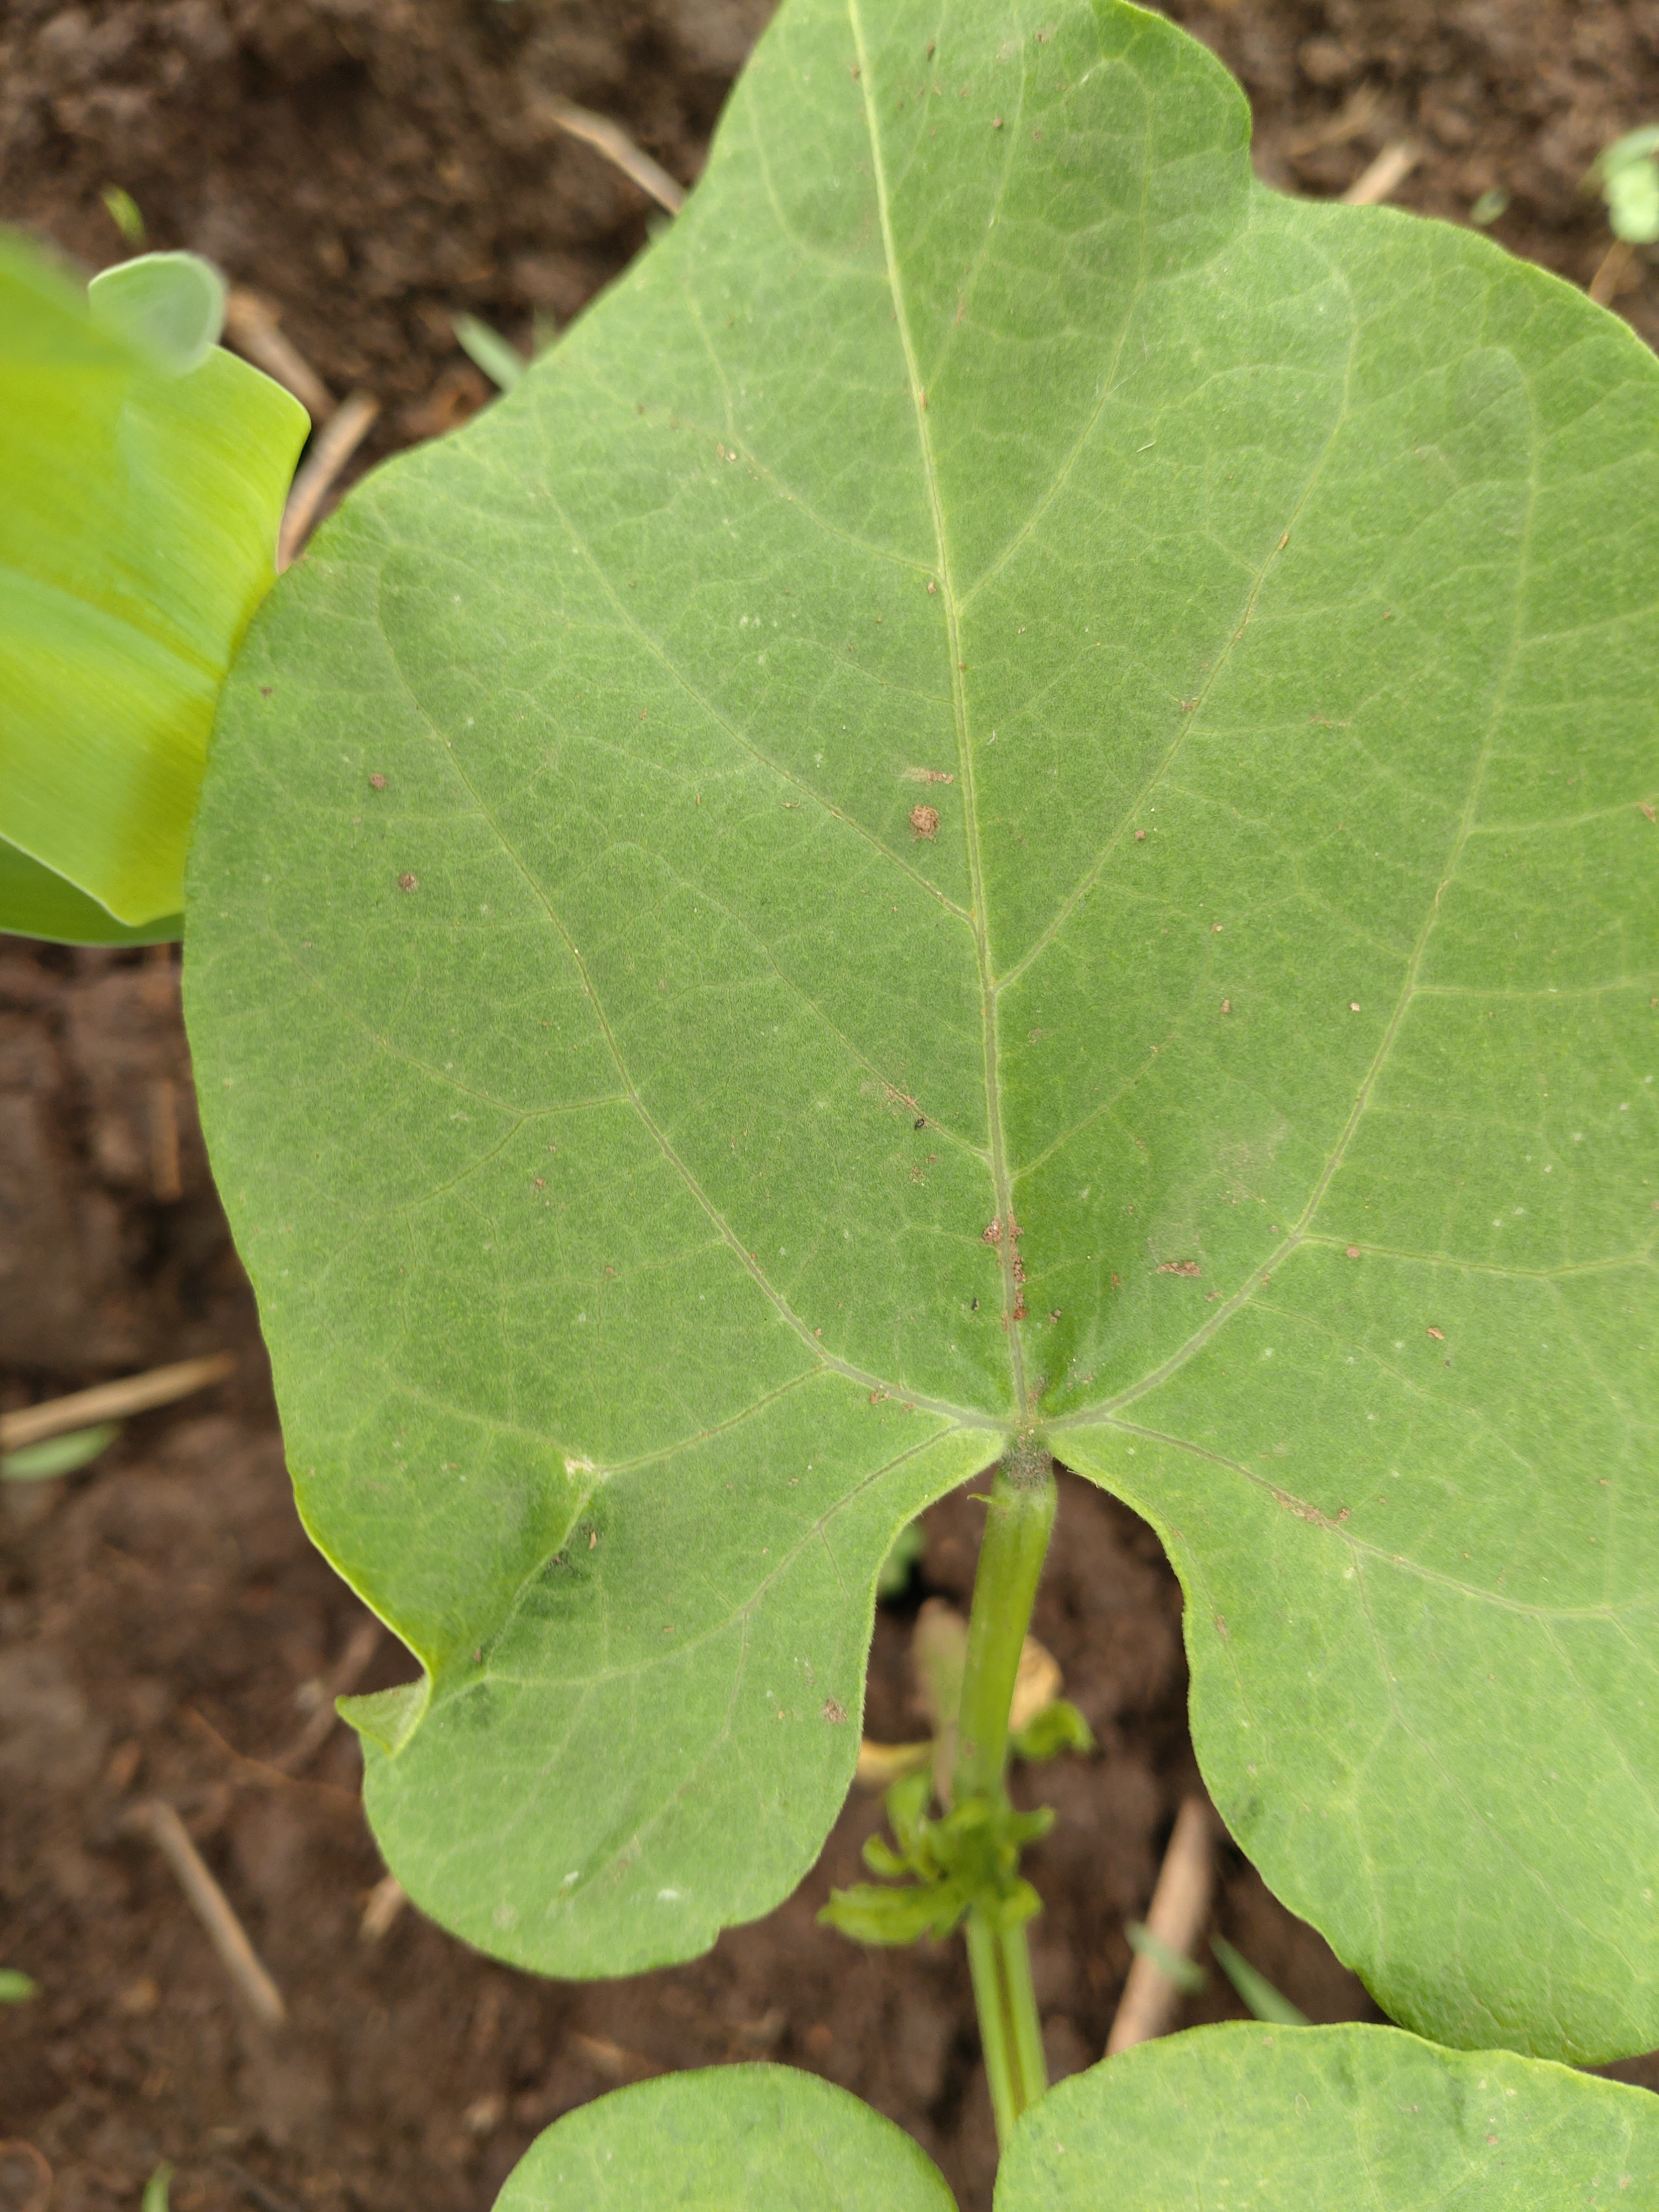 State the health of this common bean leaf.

healthy
